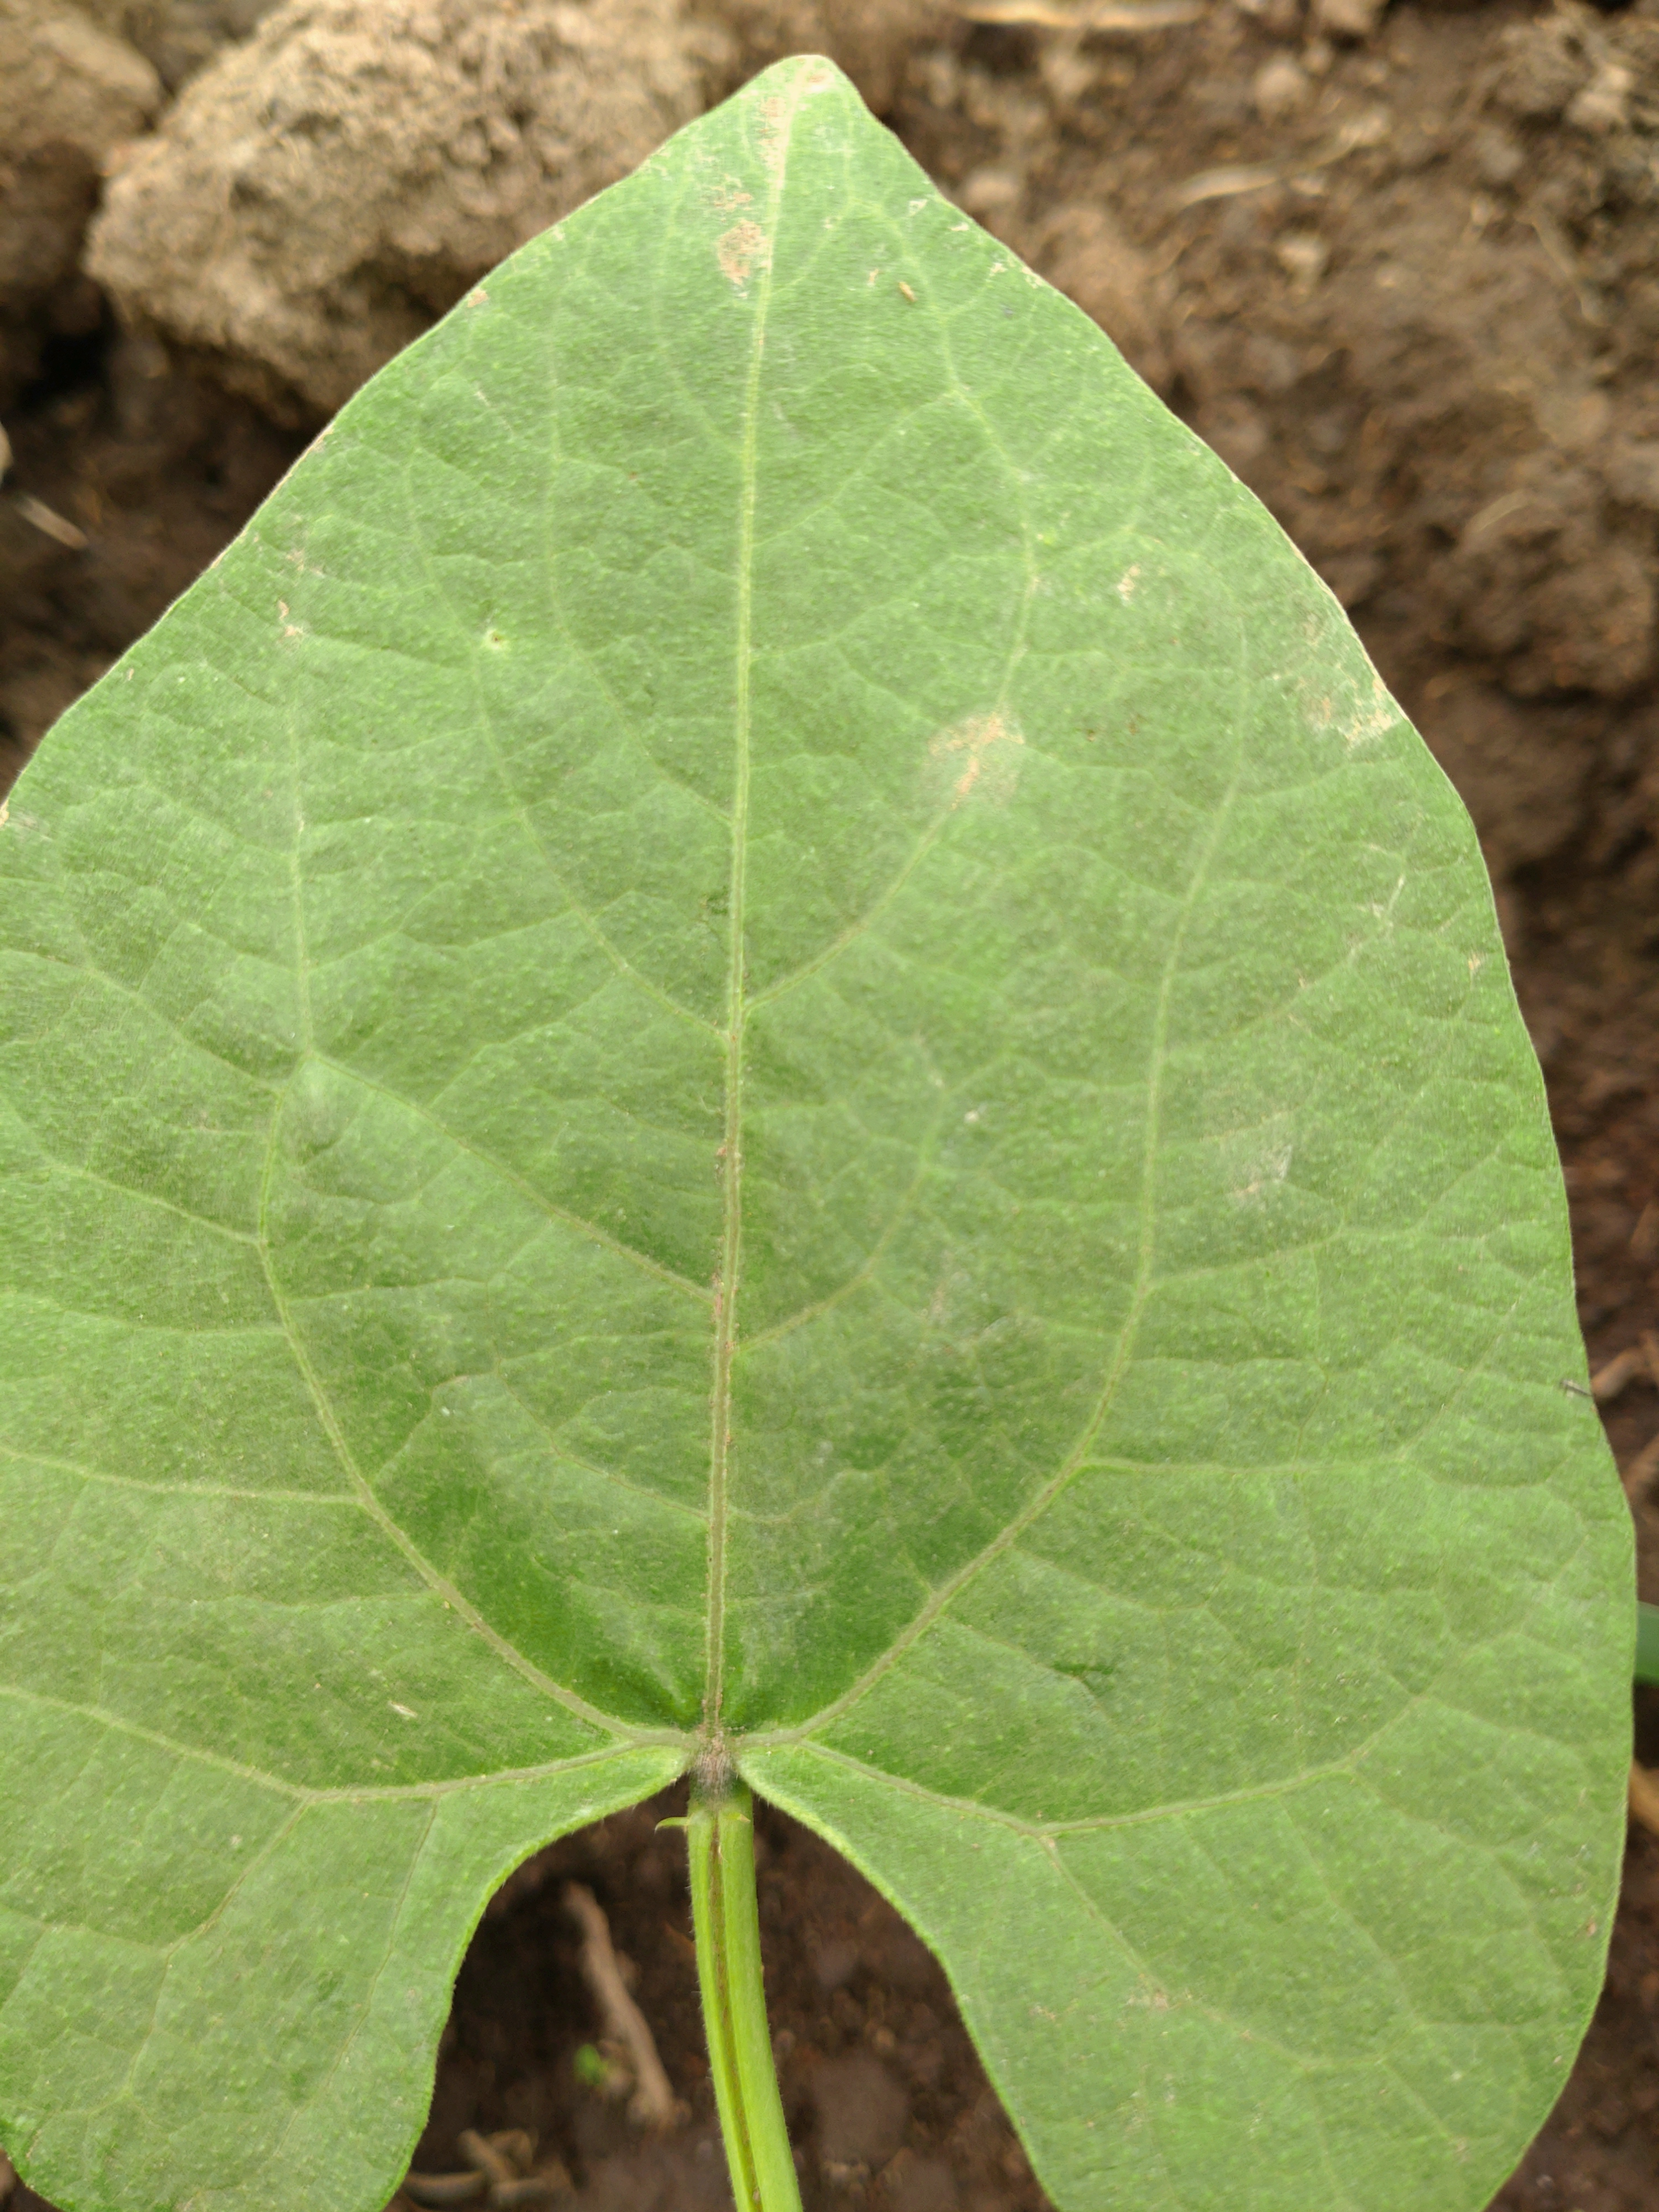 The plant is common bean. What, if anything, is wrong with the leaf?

healthy
